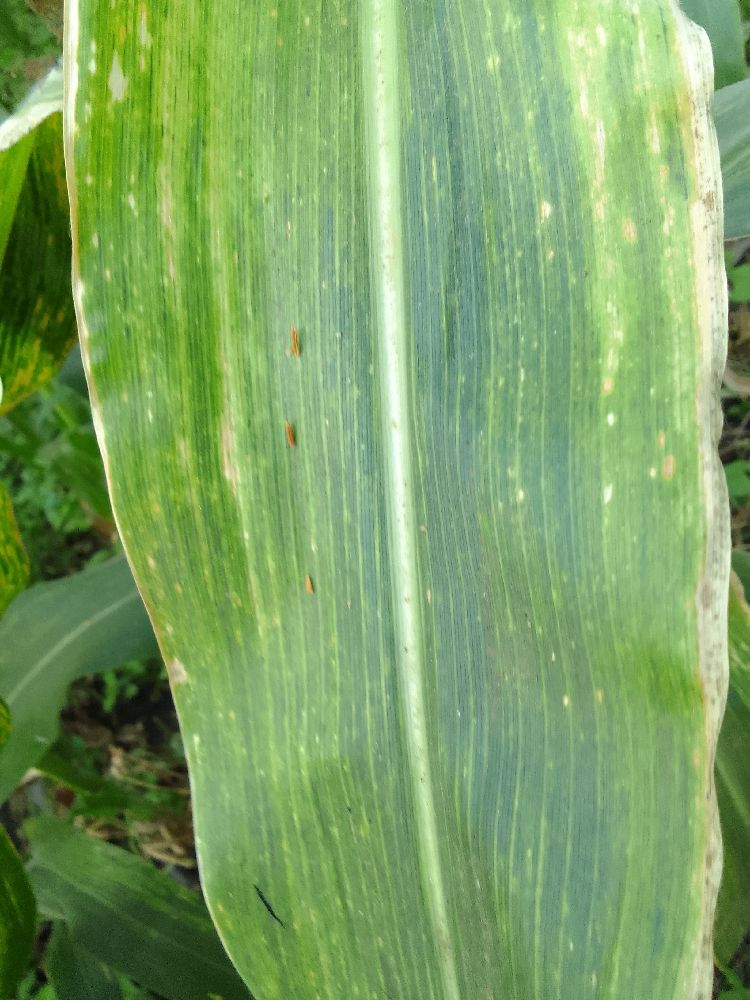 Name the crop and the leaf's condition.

maize, maize lethal necrosis
